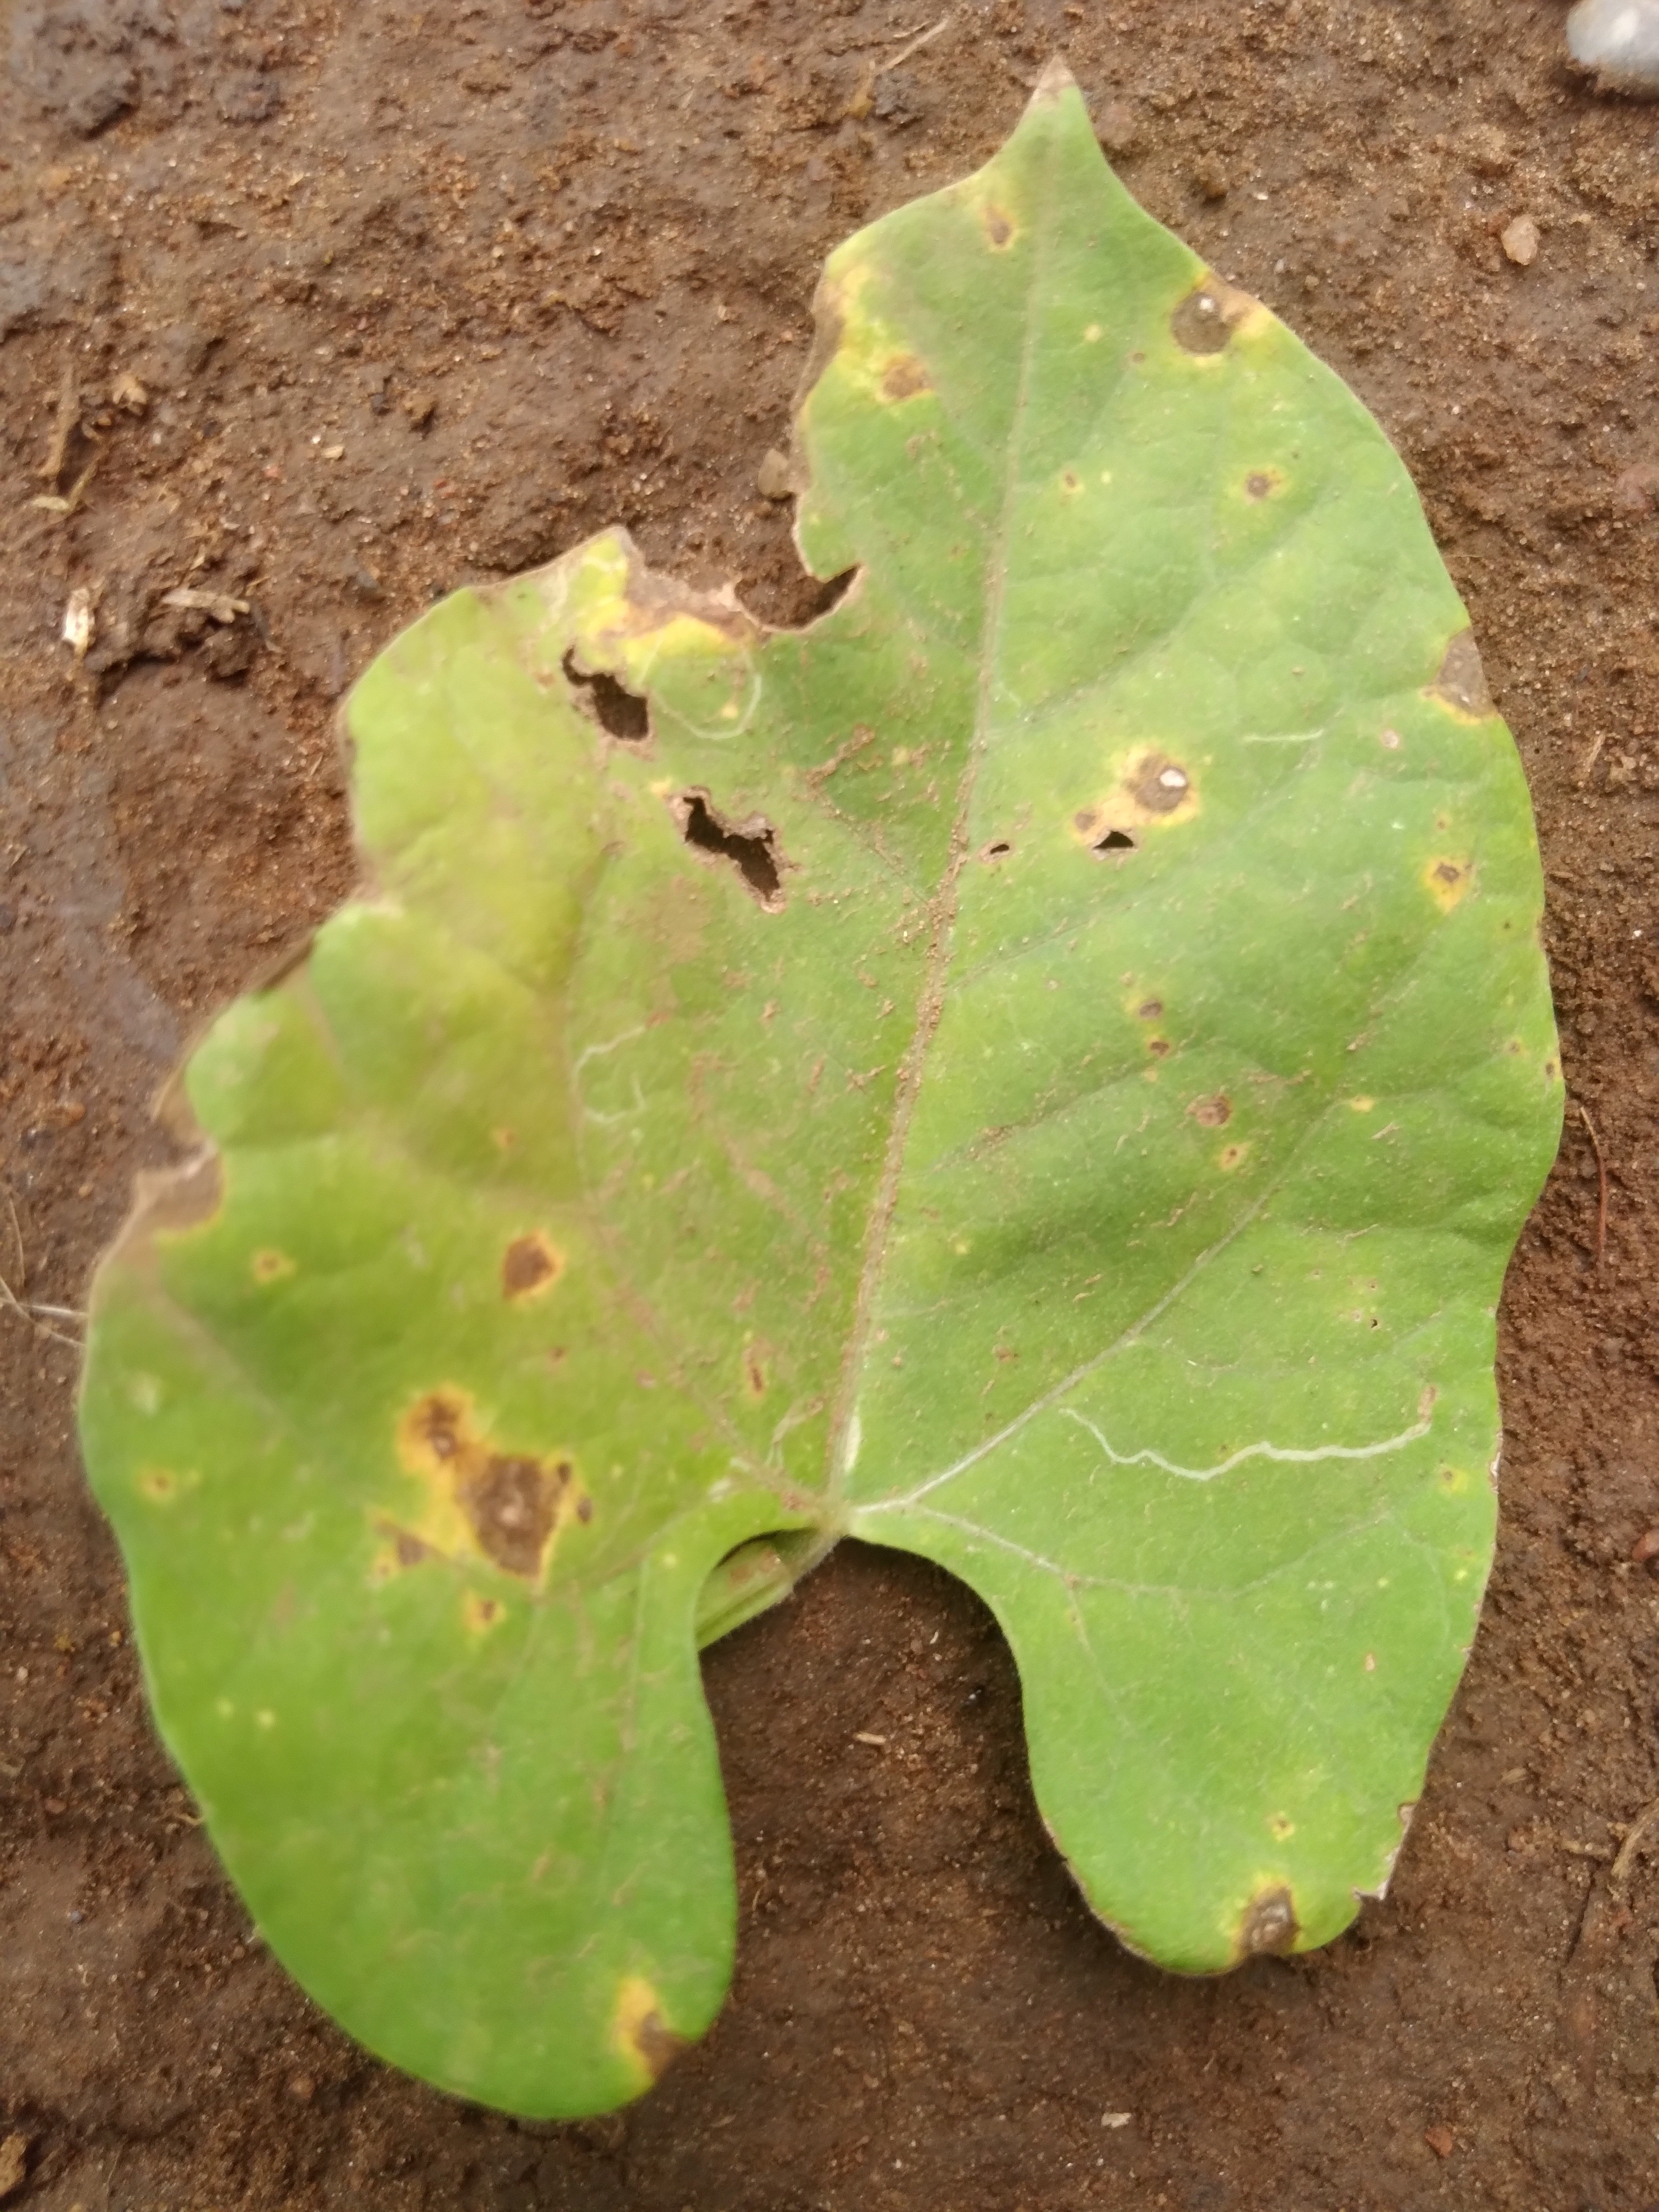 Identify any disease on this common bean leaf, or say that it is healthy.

rust
